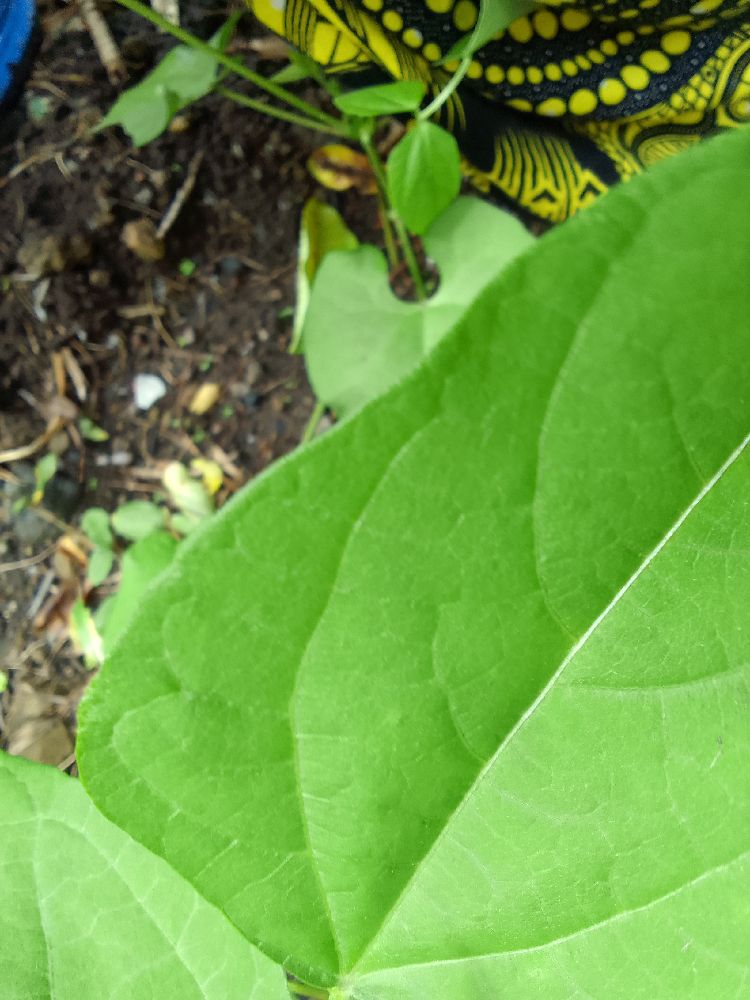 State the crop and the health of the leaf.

common bean, healthy
